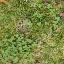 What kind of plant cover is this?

unstructured weed
